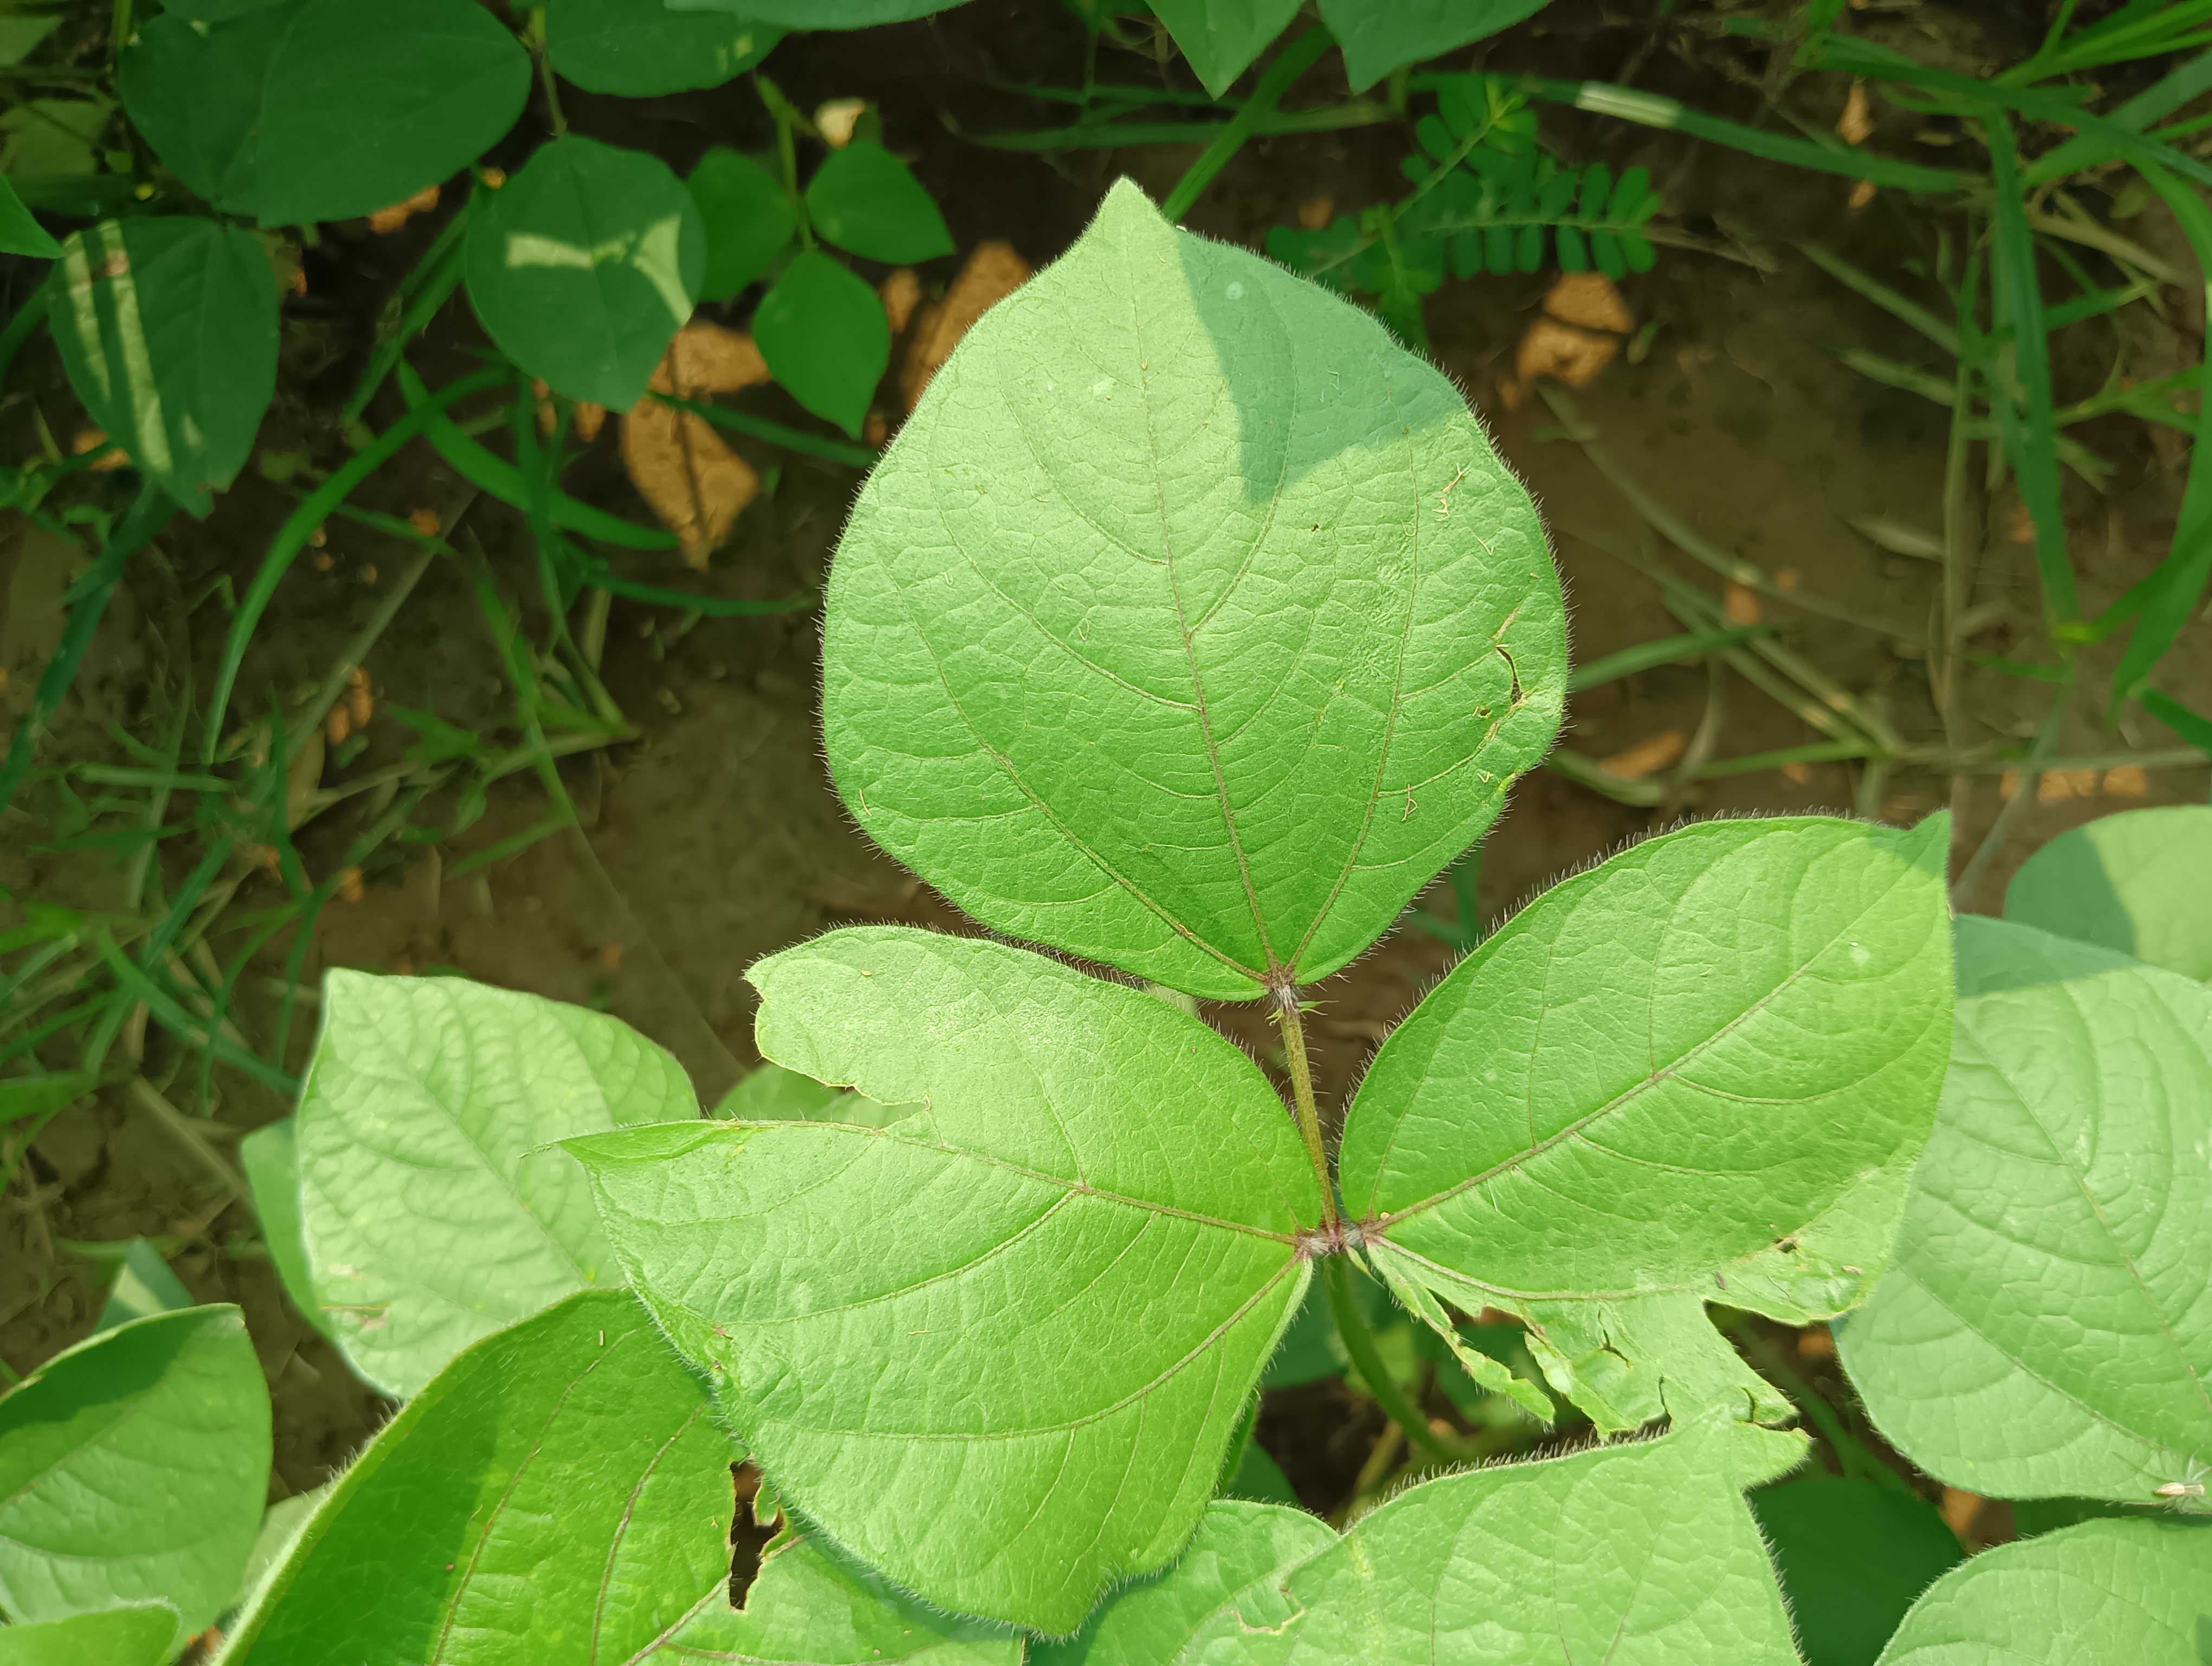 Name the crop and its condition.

mungbean, healthy
